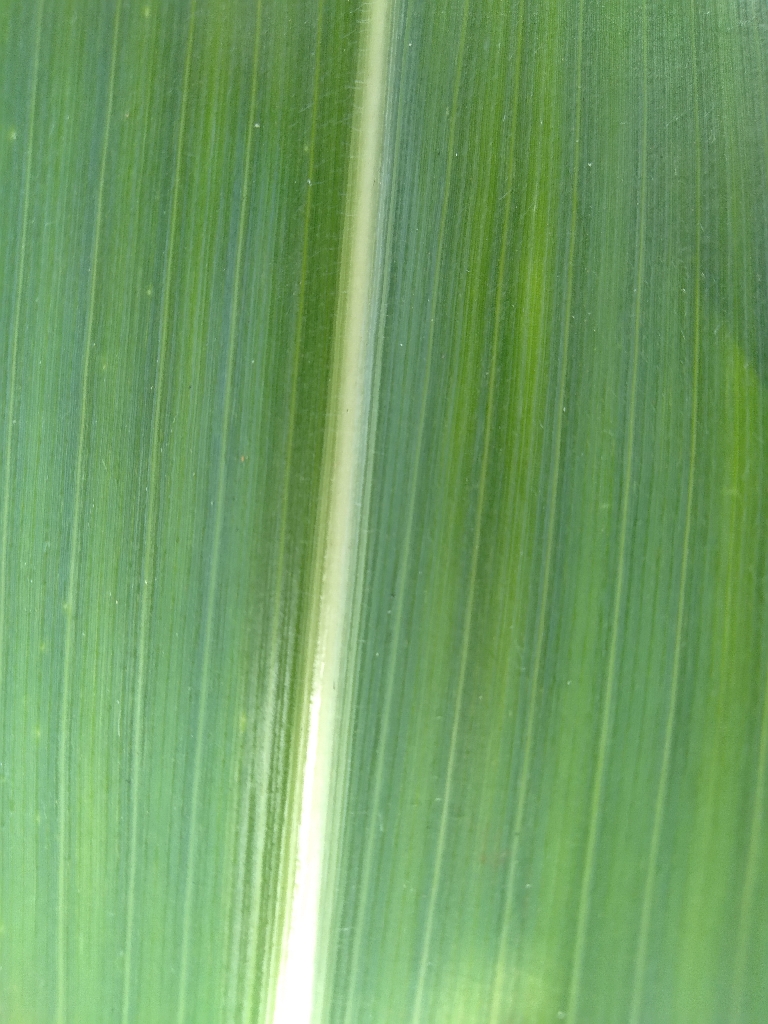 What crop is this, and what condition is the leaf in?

maize, healthy
